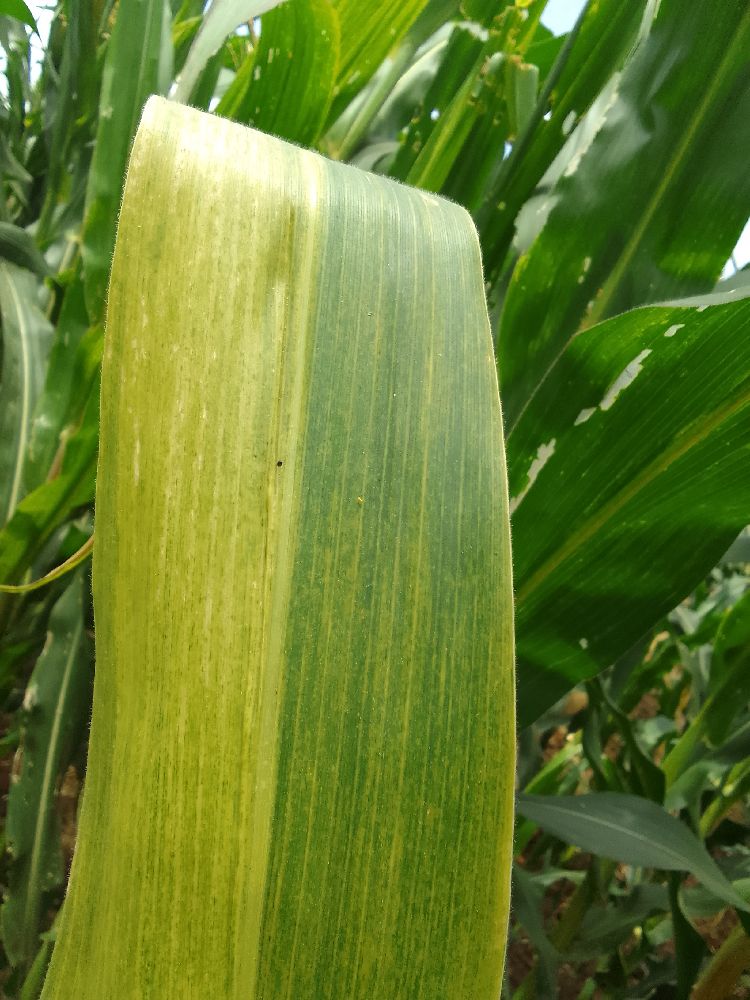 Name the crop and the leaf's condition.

maize, maize lethal necrosis
